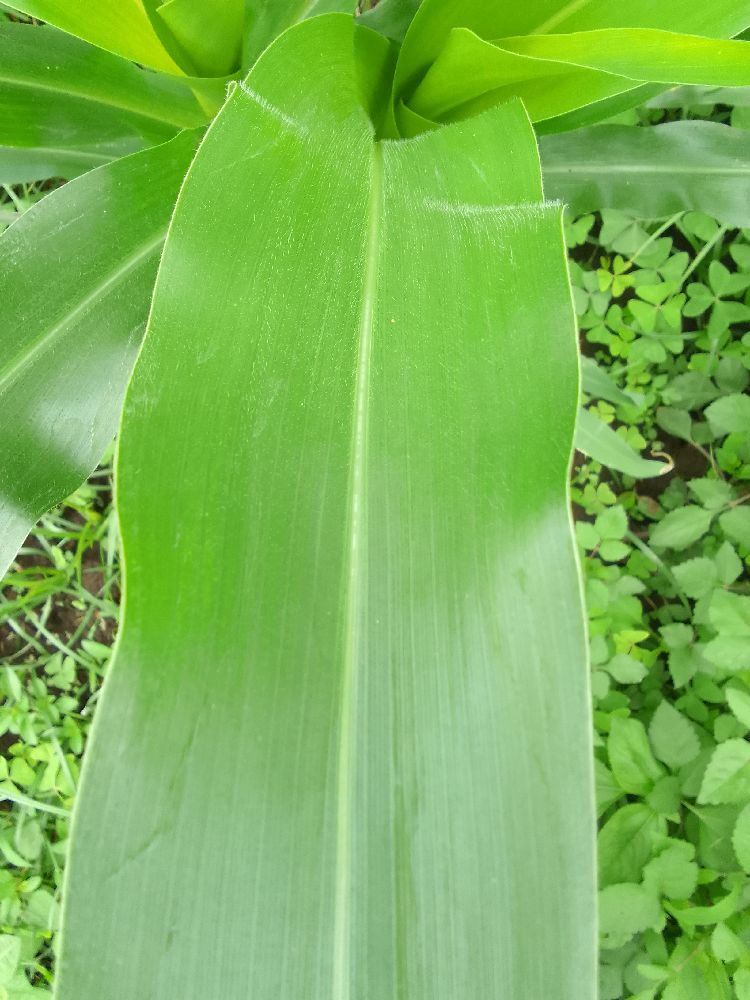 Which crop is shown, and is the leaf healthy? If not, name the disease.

maize, healthy
